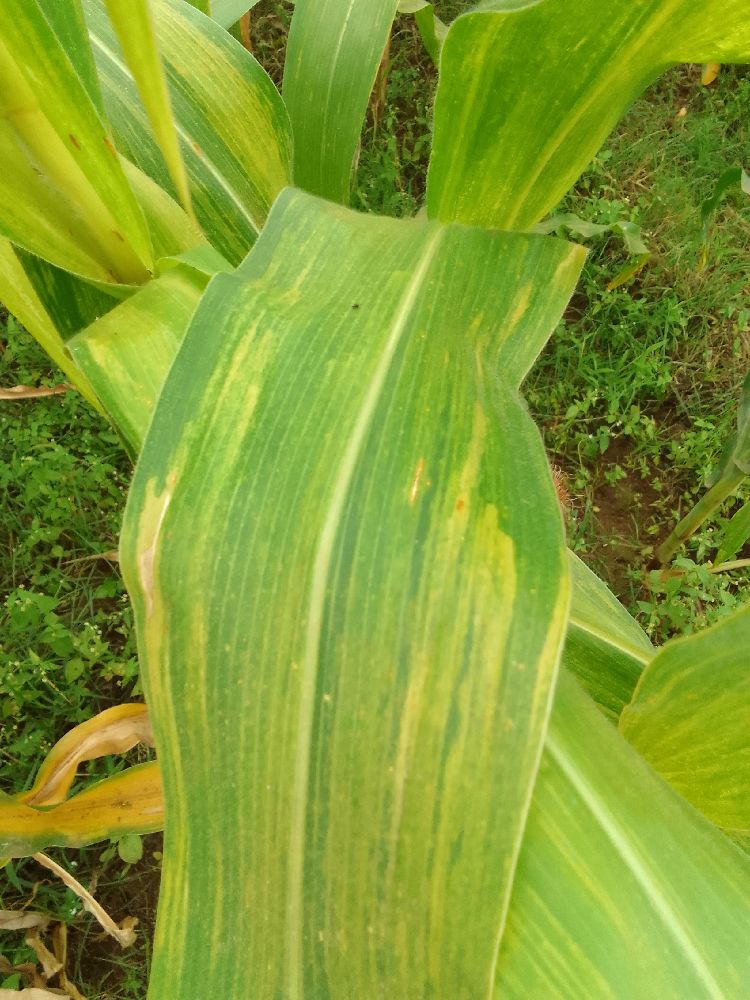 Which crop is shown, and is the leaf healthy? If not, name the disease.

maize, maize lethal necrosis
